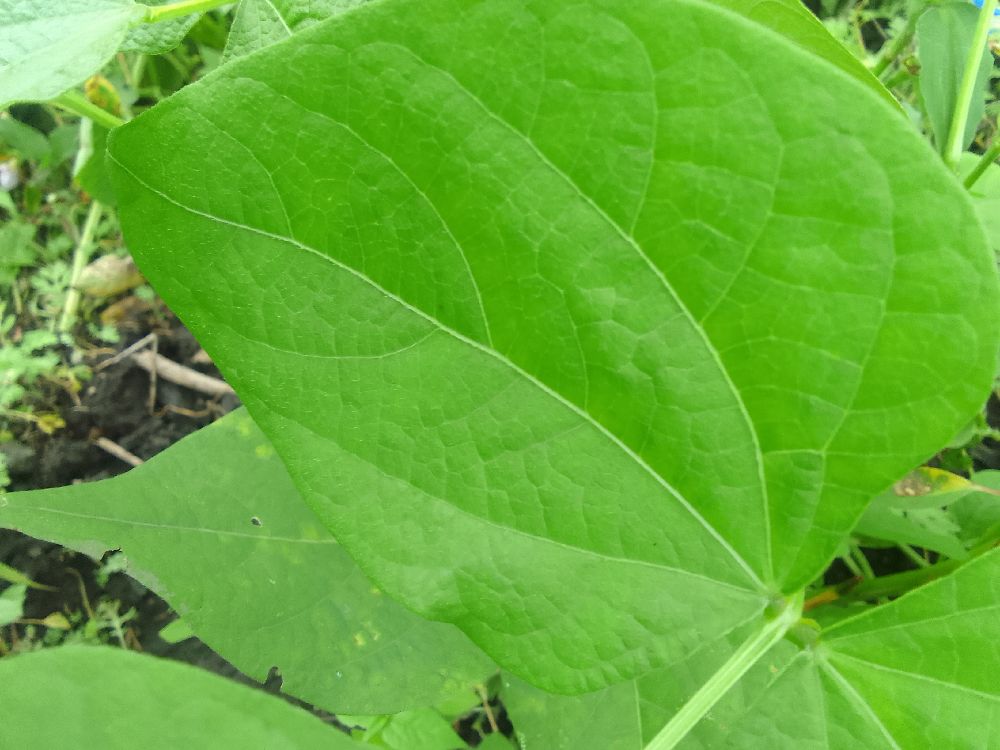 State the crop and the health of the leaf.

common bean, healthy
